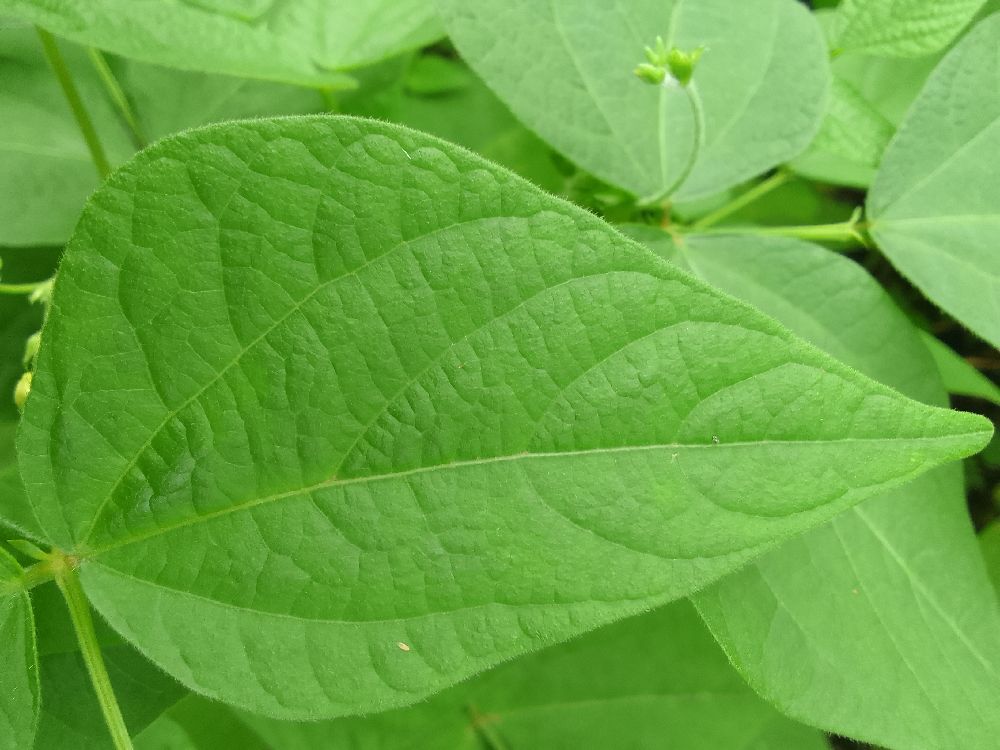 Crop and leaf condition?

common bean, healthy
